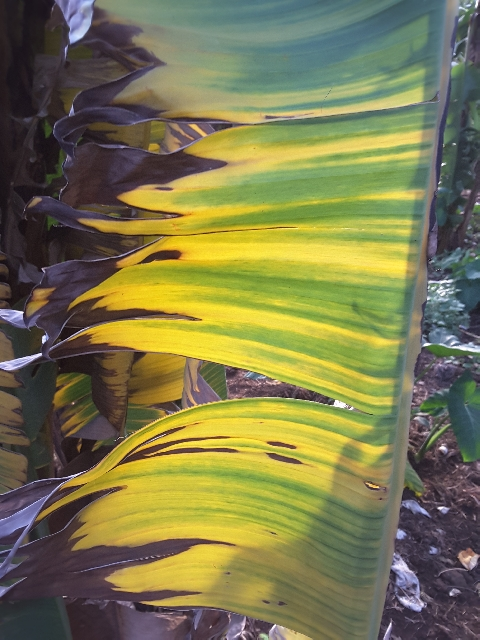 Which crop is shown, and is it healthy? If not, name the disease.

banana, fusarium wilt race 1
